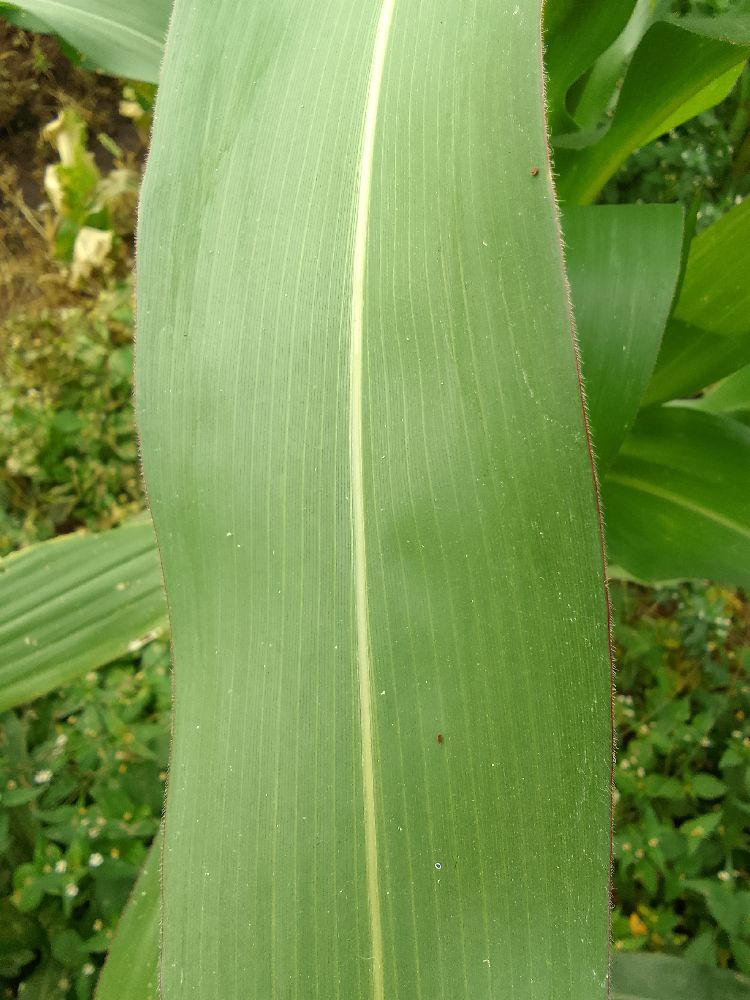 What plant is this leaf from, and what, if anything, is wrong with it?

maize, healthy
